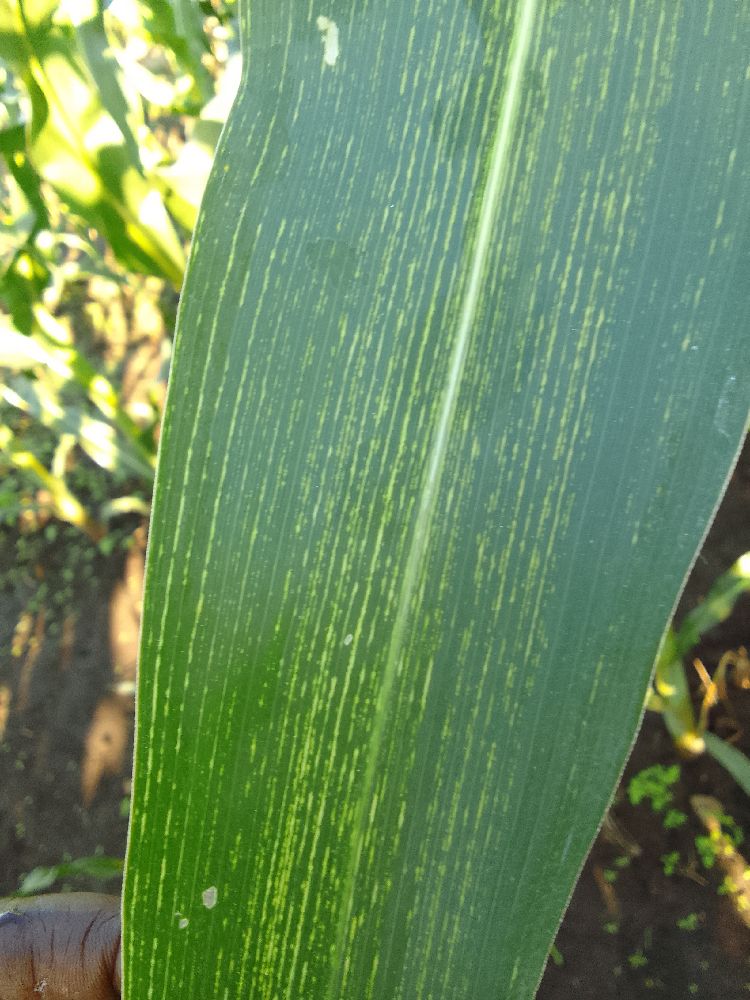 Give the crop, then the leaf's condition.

maize, maize streak virus
